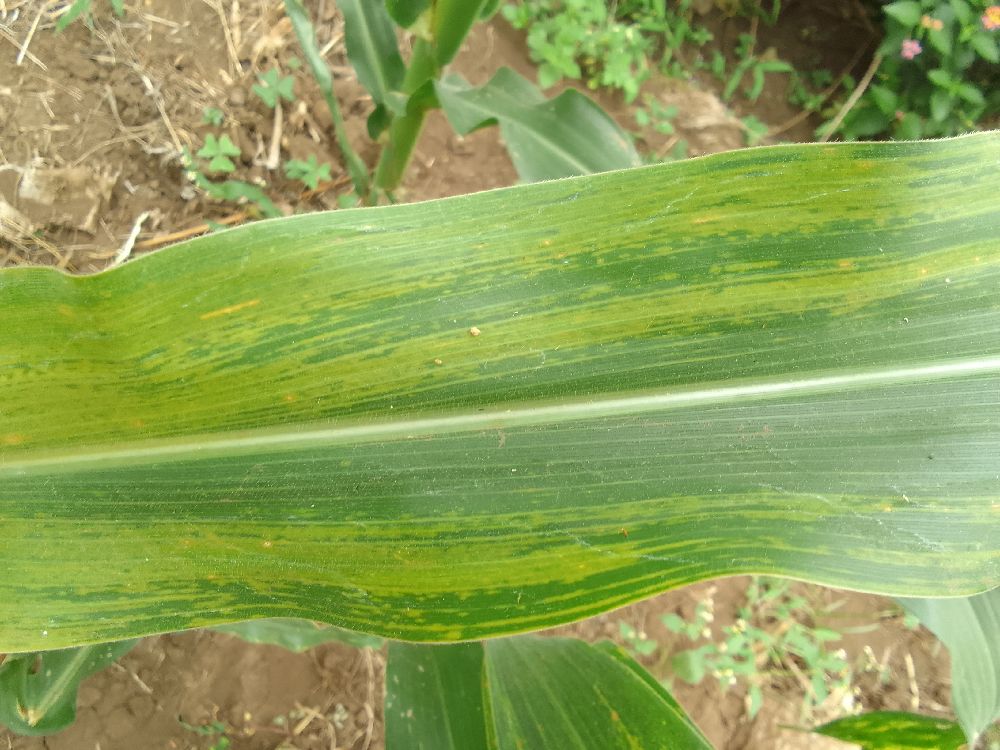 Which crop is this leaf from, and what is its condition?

maize, maize lethal necrosis
